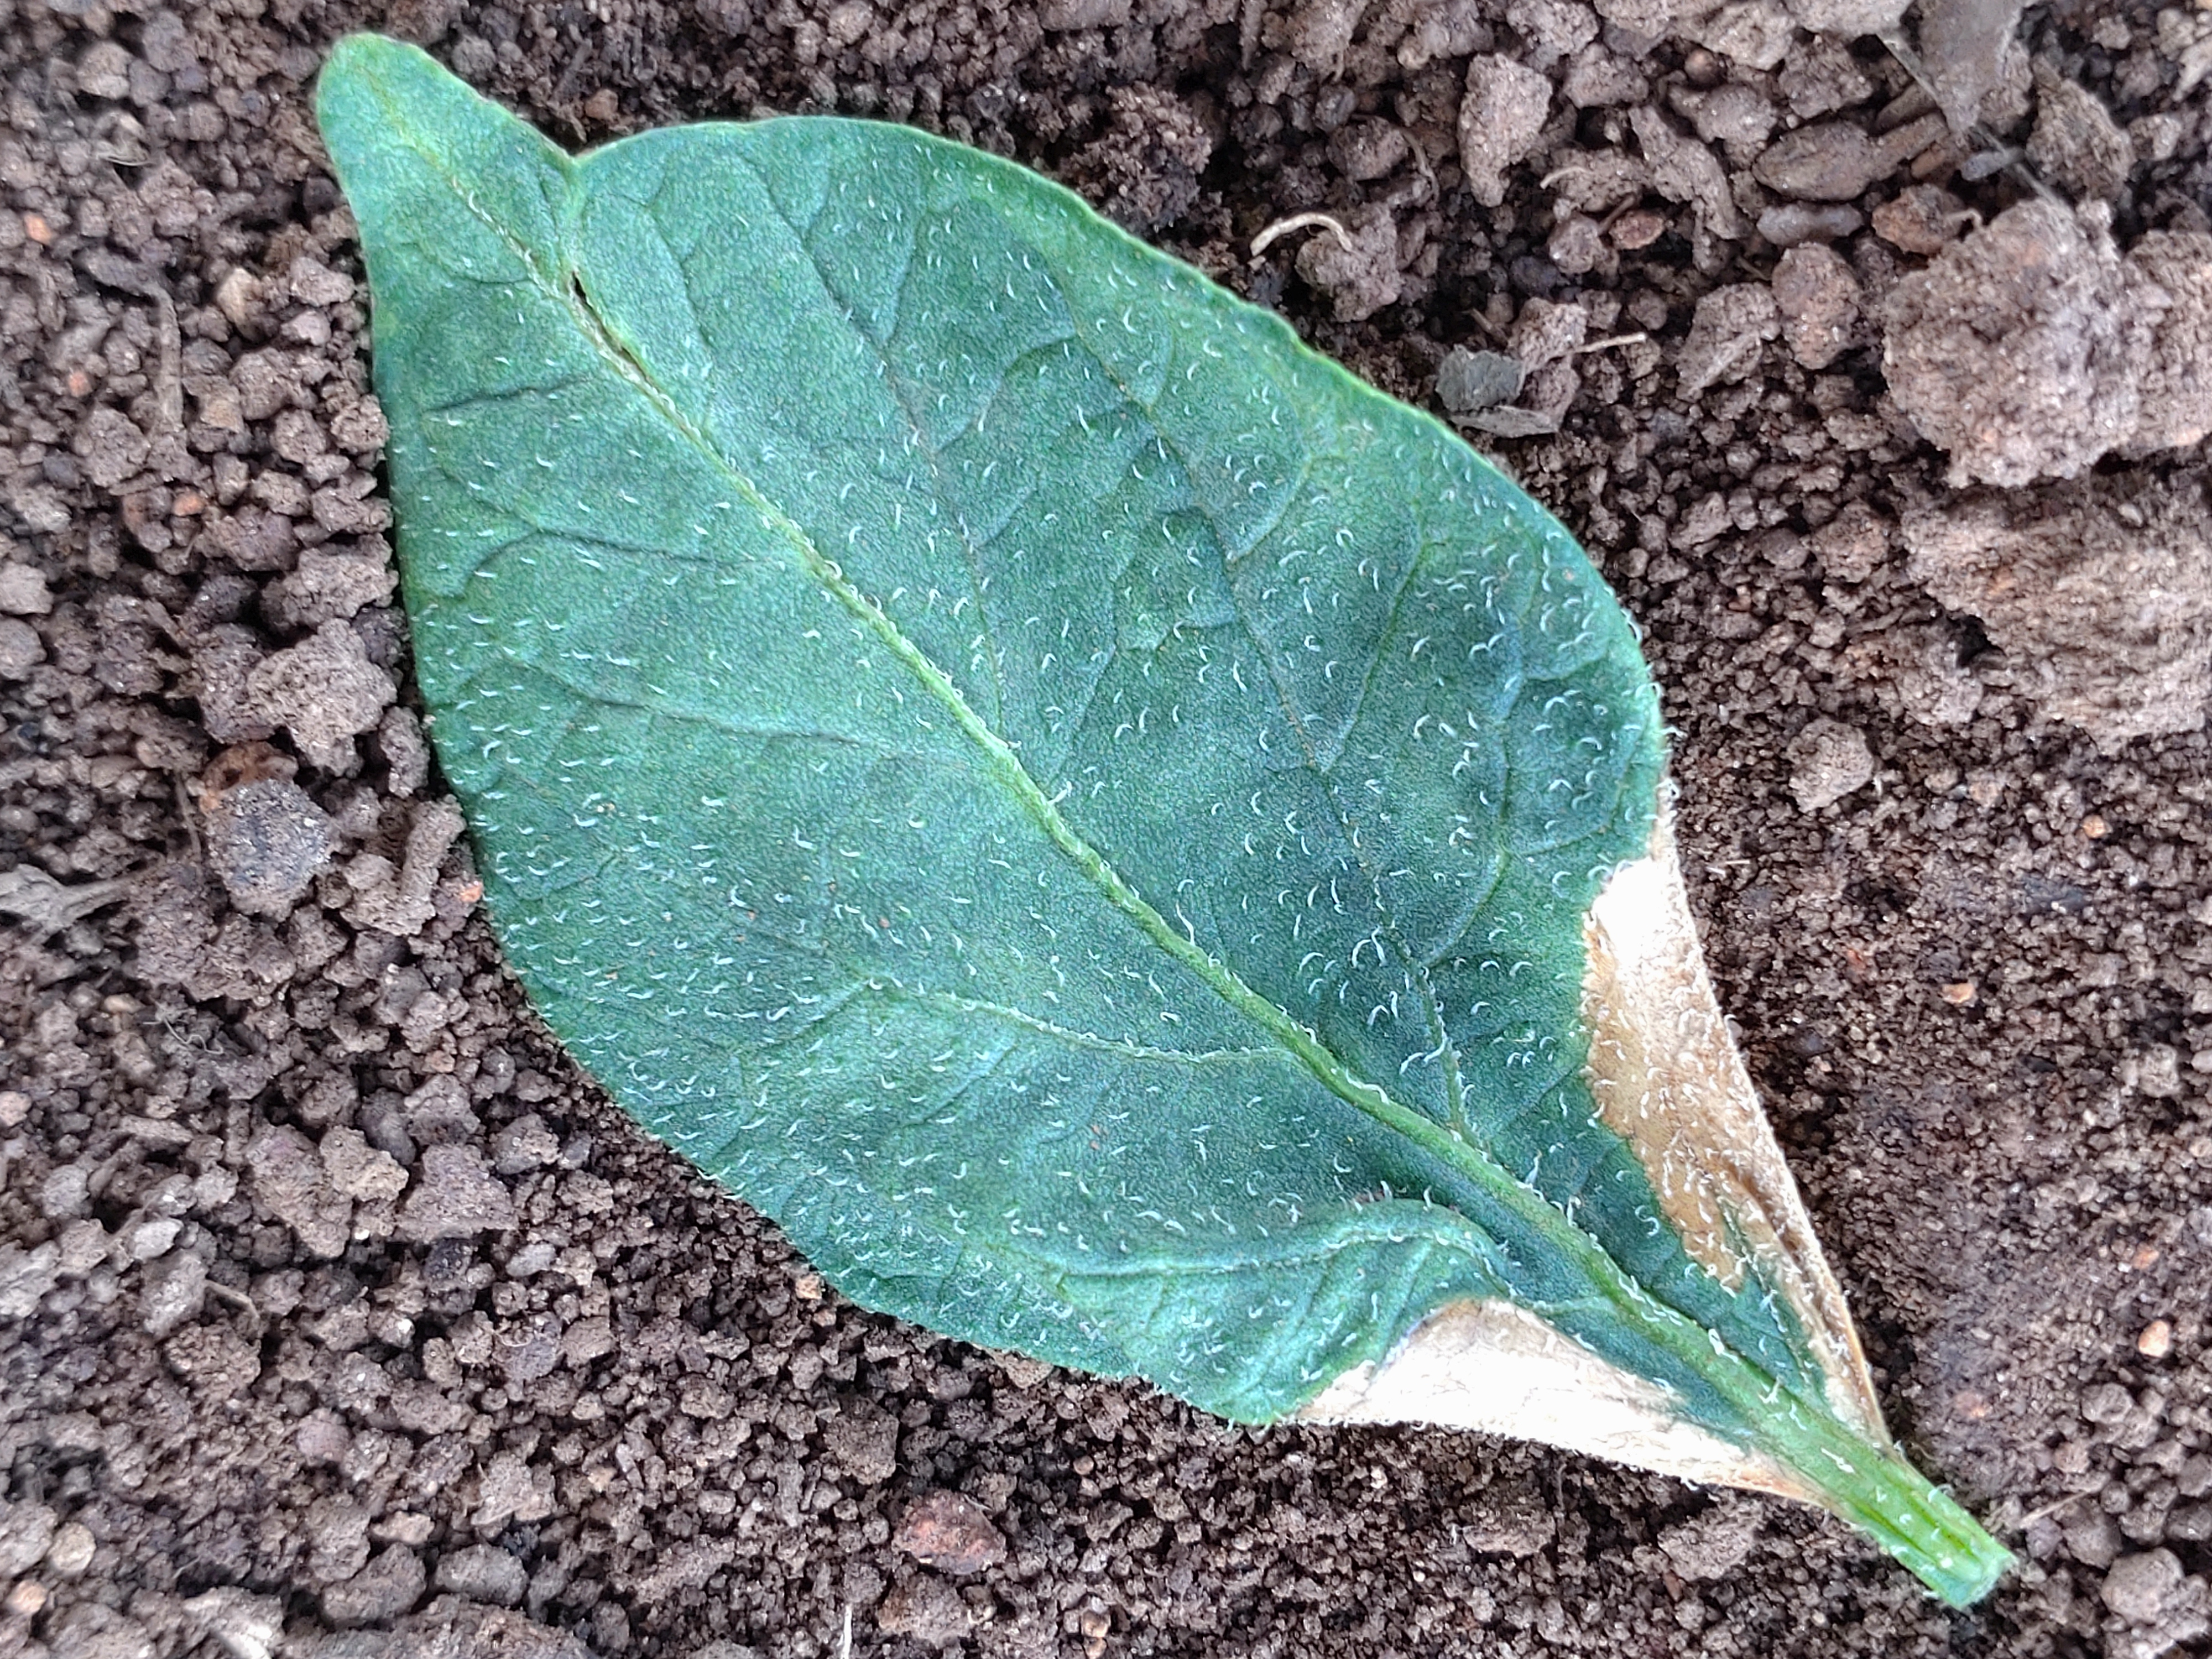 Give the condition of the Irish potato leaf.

early blight
